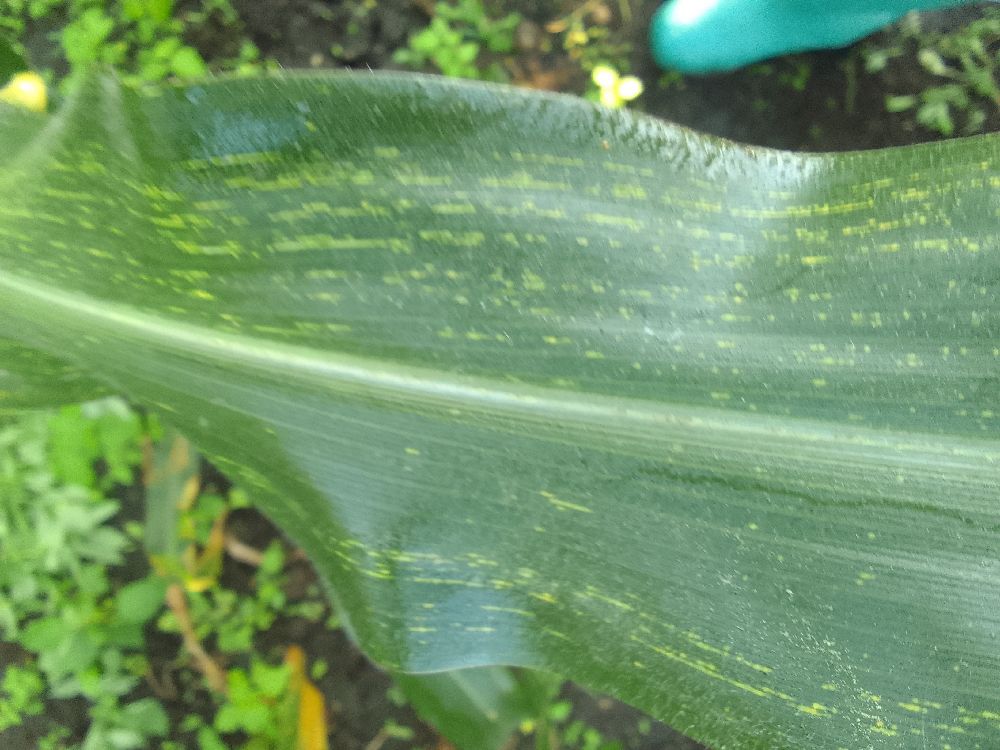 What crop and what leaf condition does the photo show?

maize, maize streak virus
